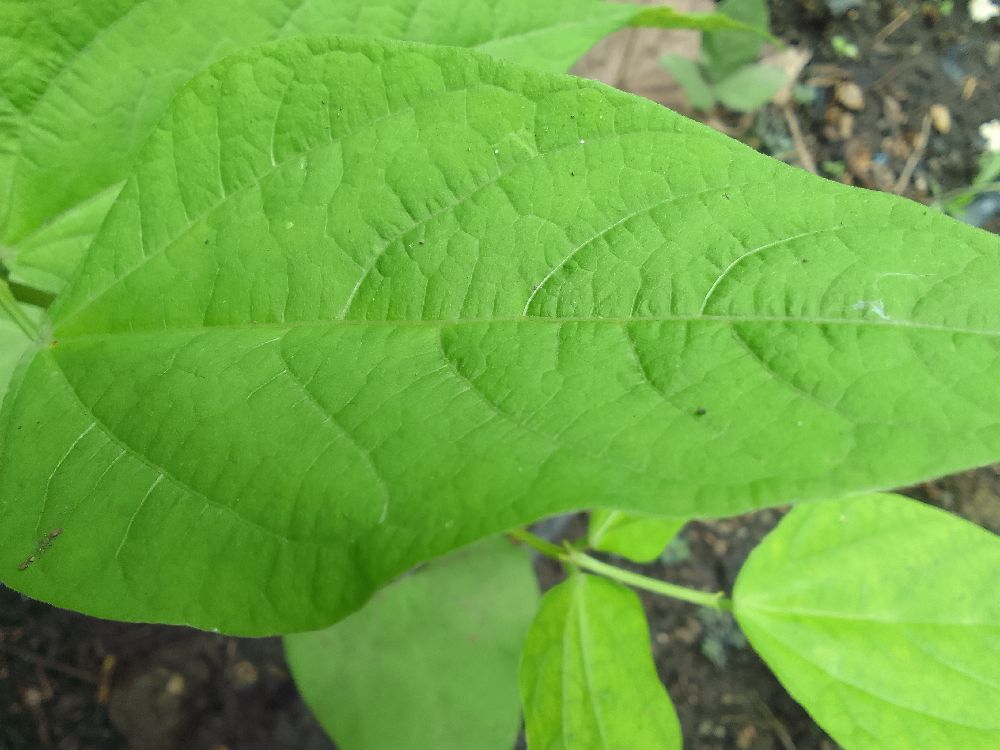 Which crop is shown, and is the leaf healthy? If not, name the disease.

common bean, healthy
